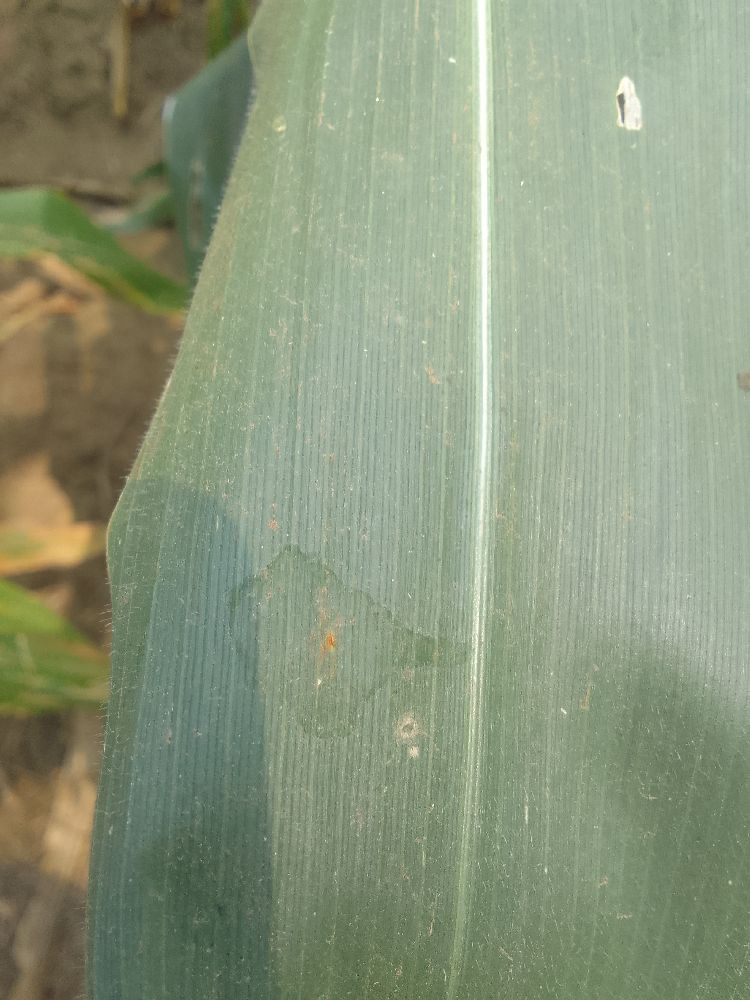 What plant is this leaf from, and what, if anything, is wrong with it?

maize, healthy
